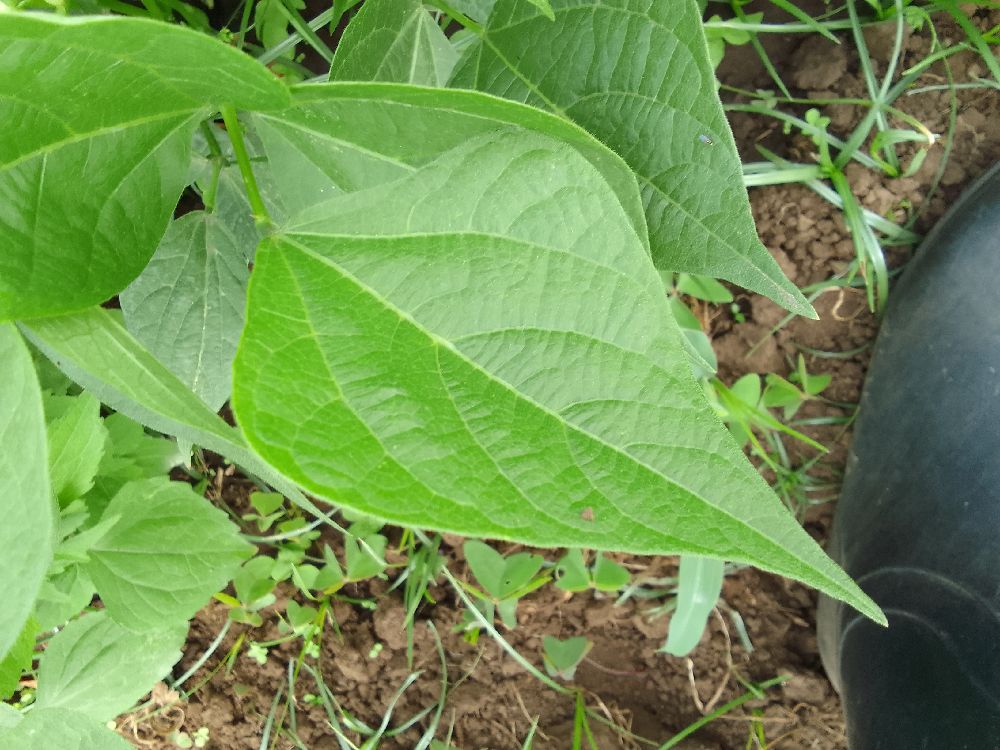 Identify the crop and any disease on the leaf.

common bean, healthy
